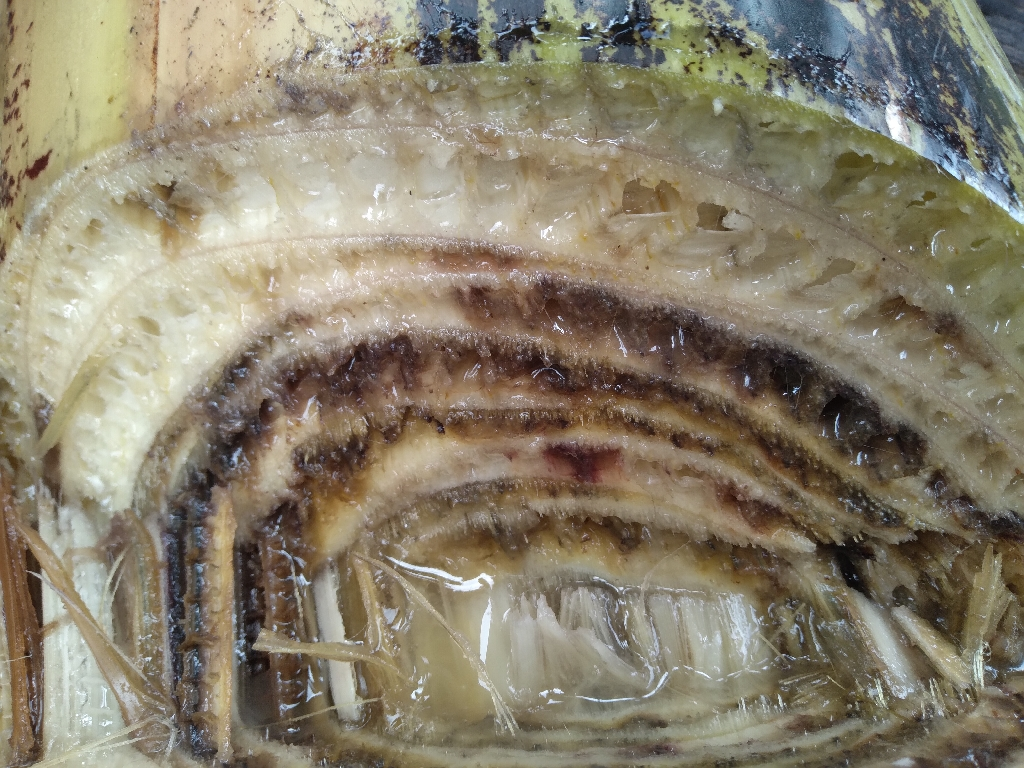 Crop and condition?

banana, fusarium wilt race 1
